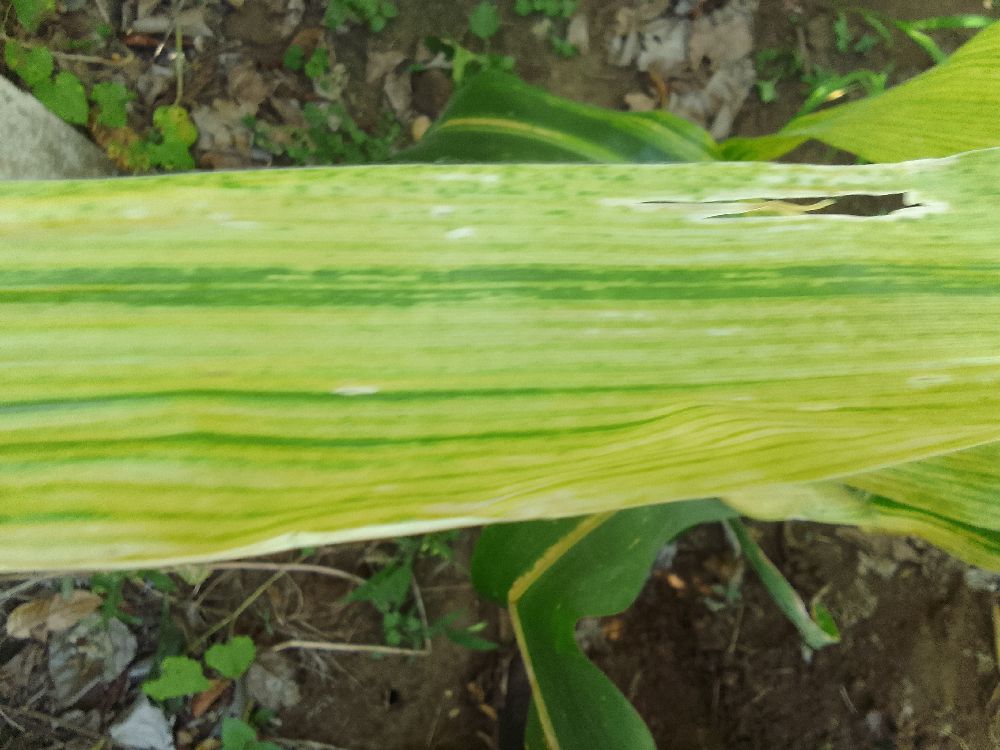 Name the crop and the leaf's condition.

maize, maize lethal necrosis
